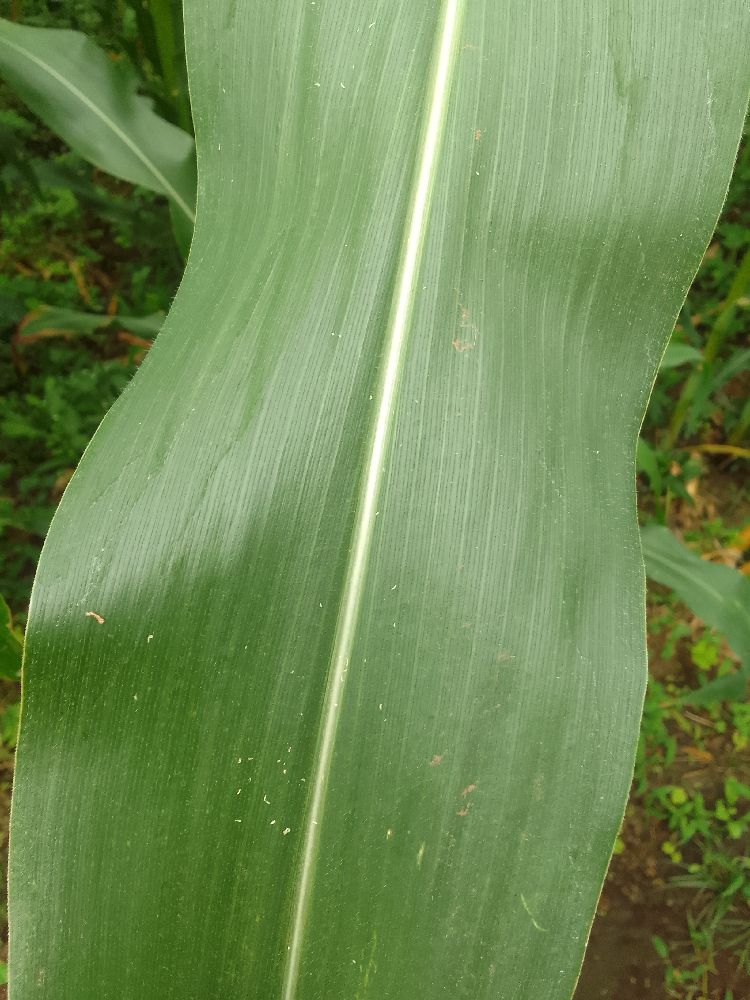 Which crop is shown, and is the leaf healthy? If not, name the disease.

maize, healthy
